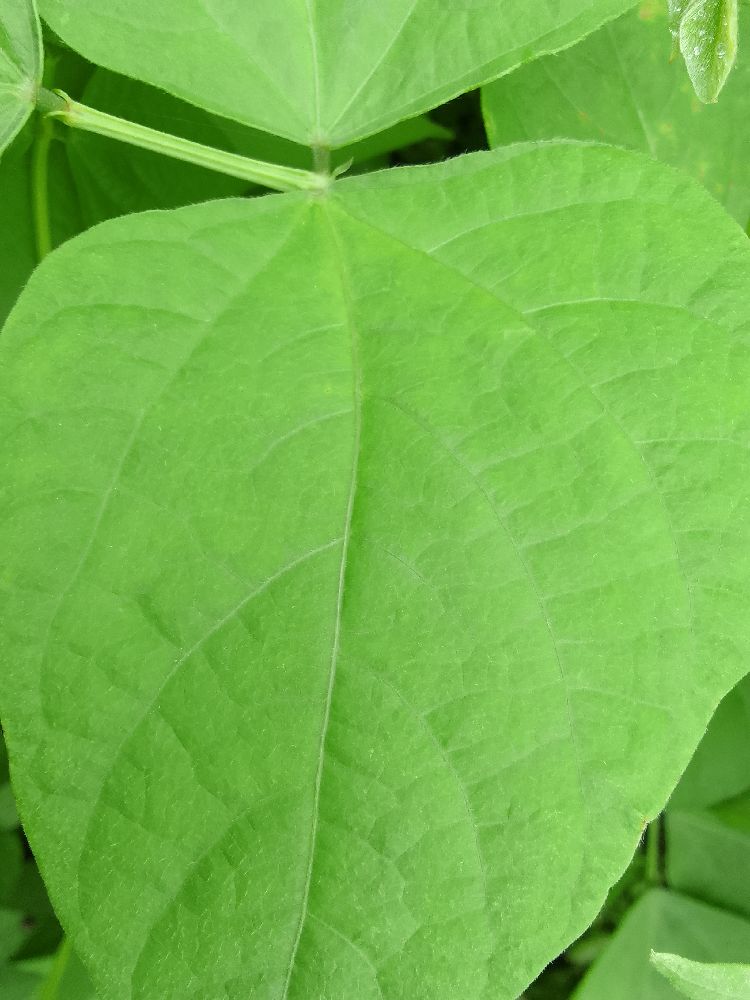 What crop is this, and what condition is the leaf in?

common bean, healthy
